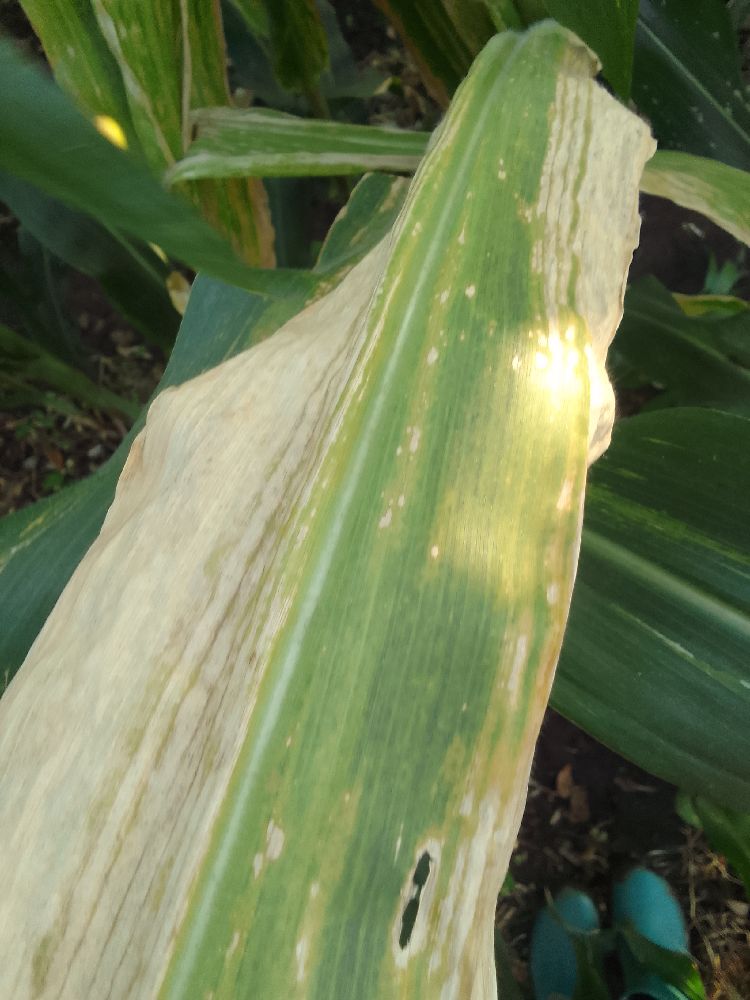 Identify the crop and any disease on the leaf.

maize, maize lethal necrosis
